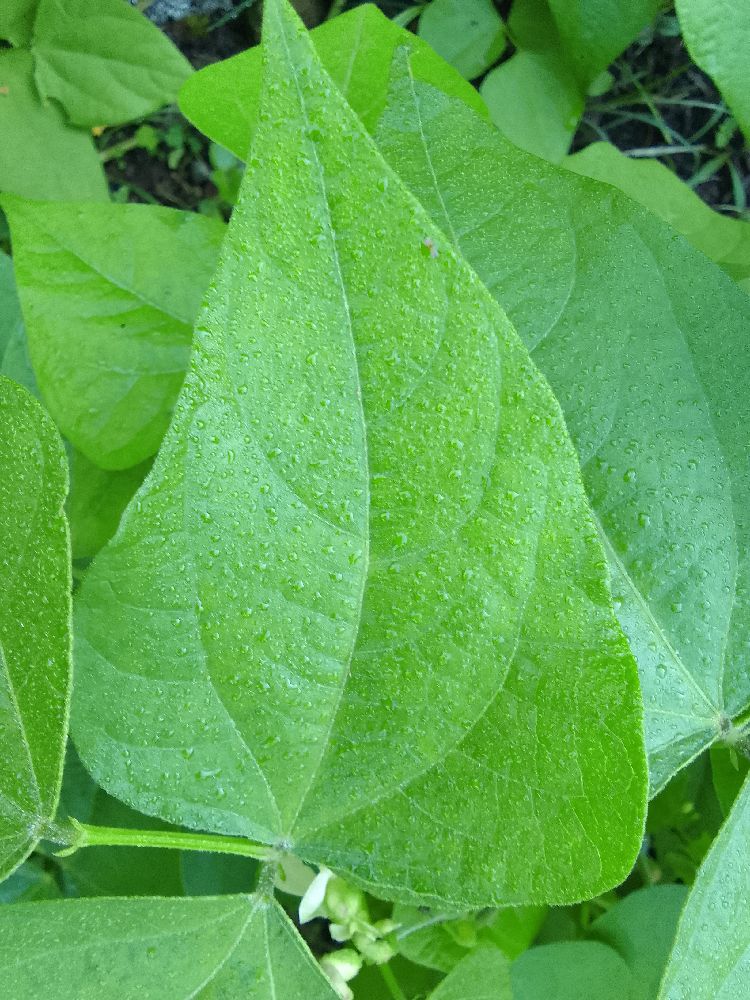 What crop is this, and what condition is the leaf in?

common bean, healthy
